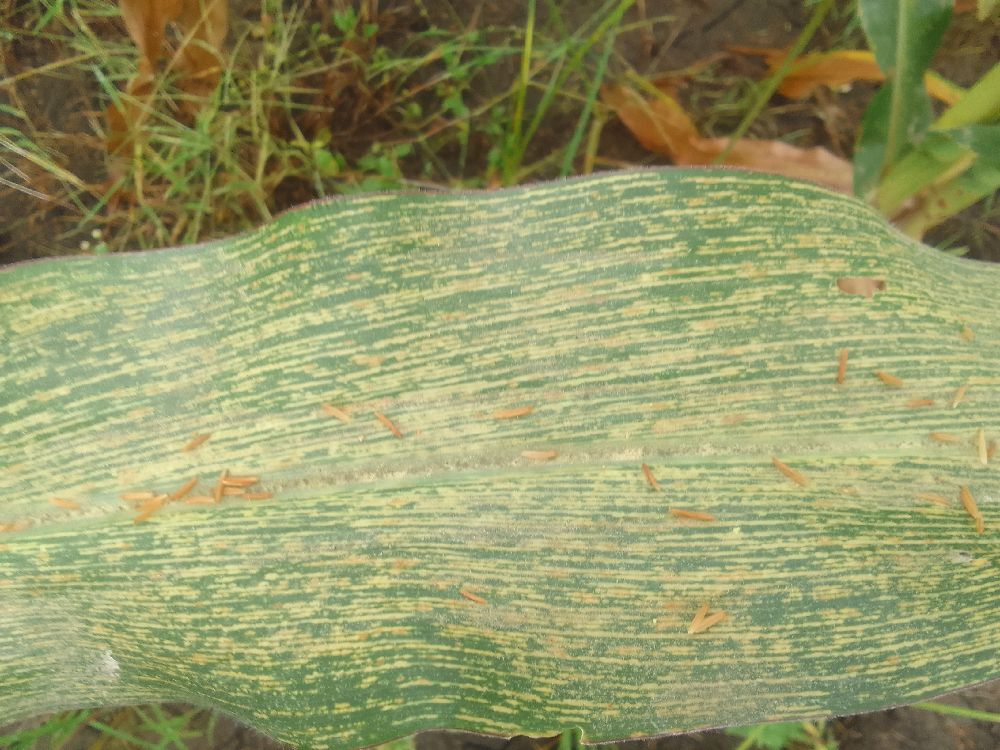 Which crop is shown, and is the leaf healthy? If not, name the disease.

maize, maize streak virus
